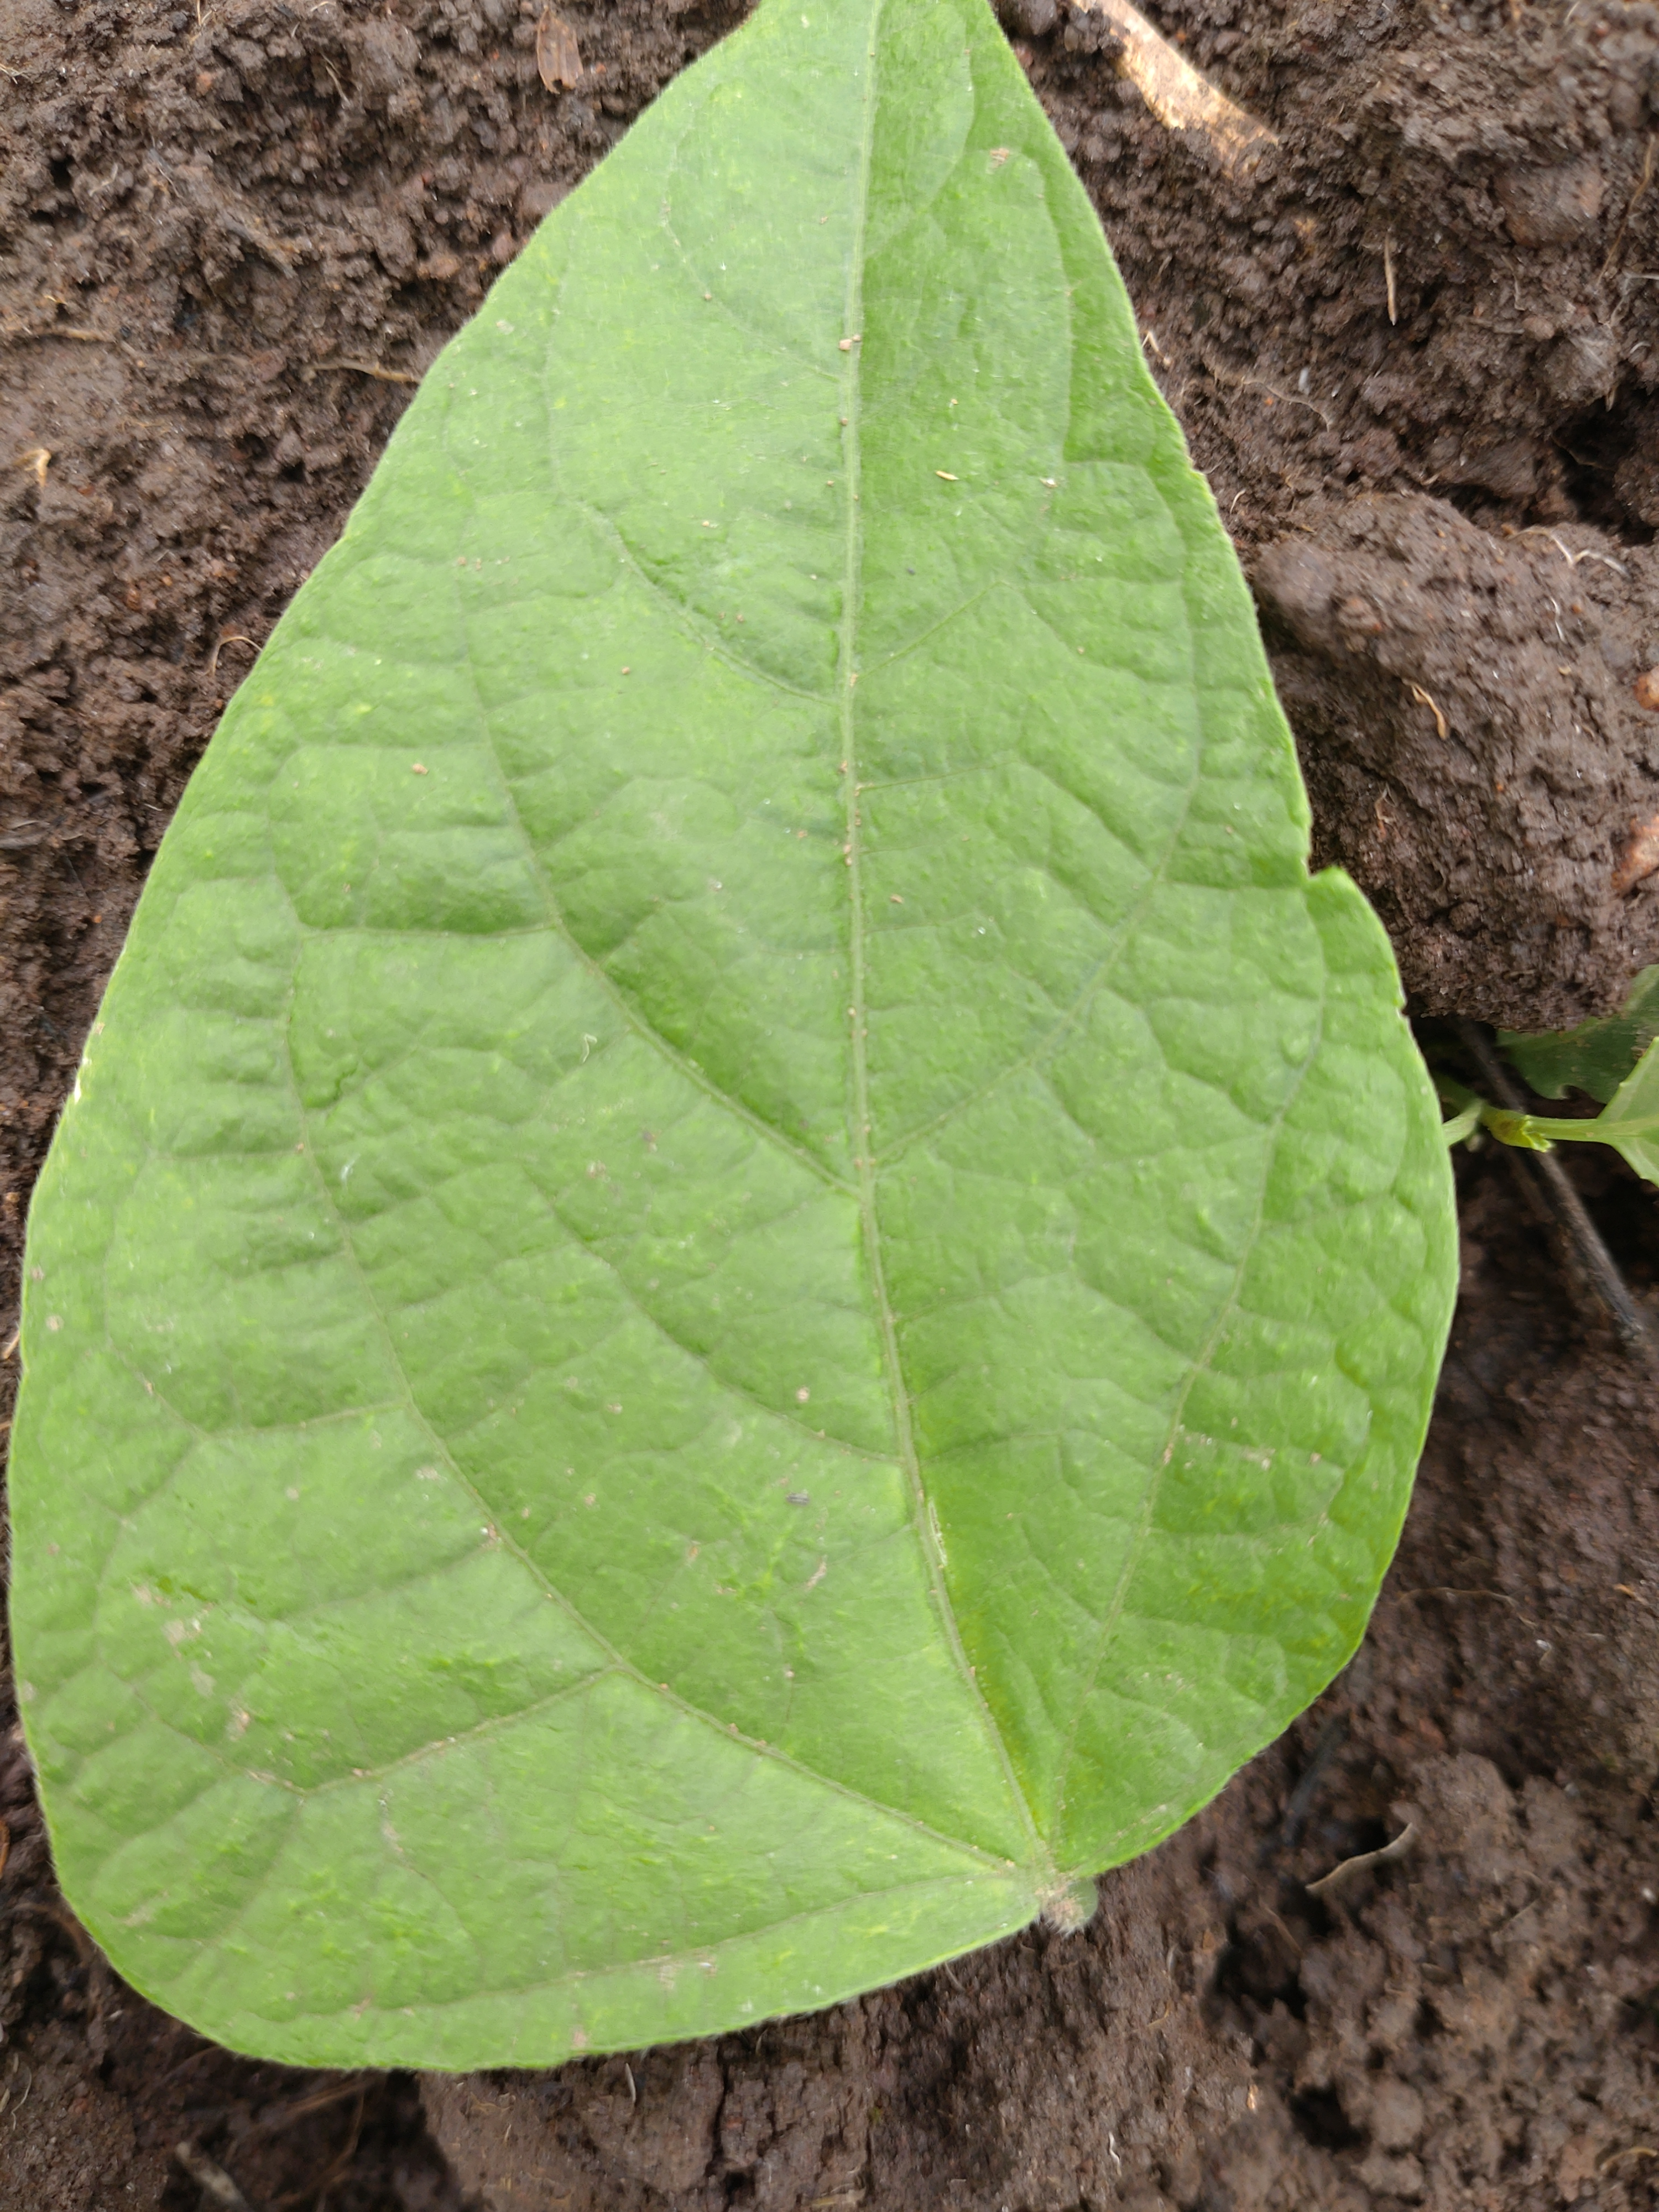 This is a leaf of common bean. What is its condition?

healthy
